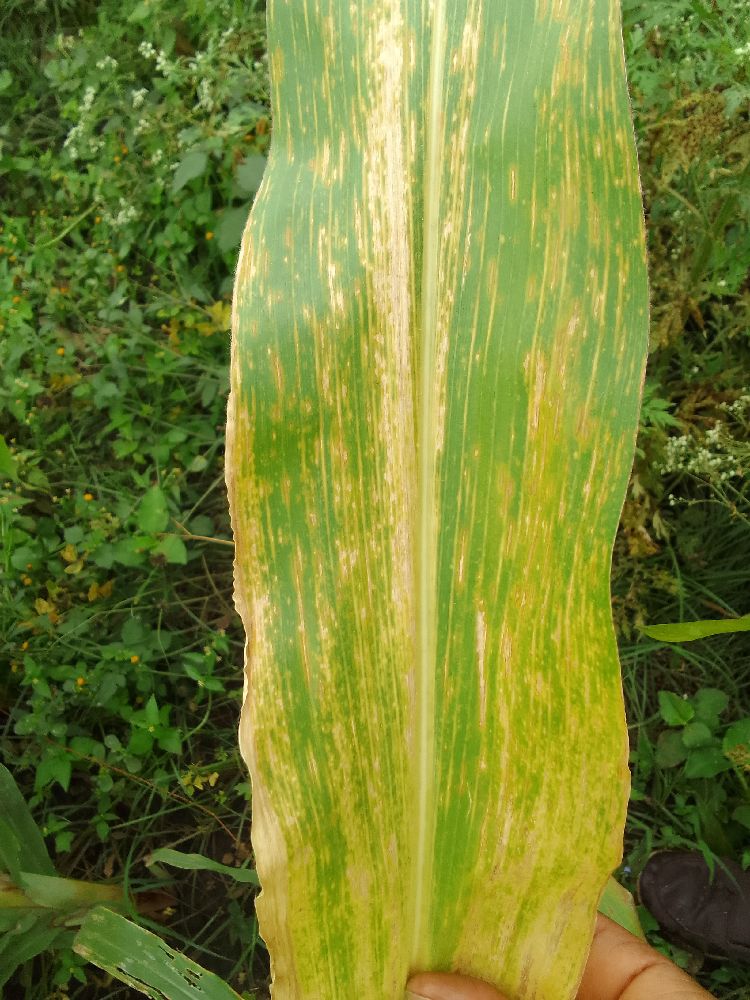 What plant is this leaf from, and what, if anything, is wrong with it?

maize, maize lethal necrosis
